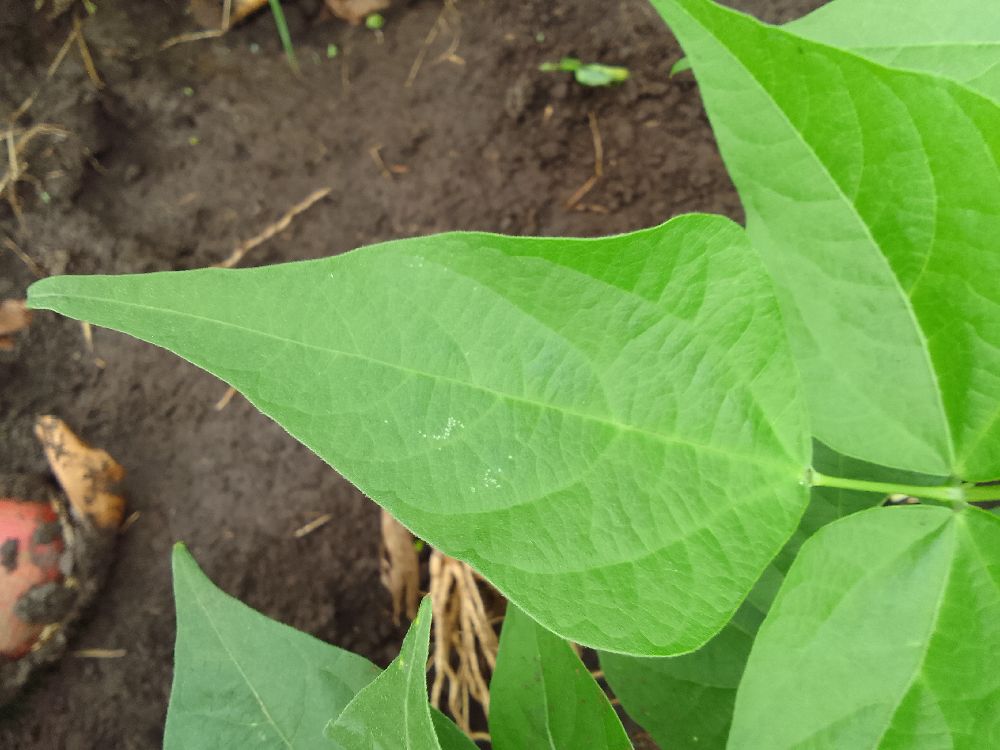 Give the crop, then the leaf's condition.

common bean, healthy
